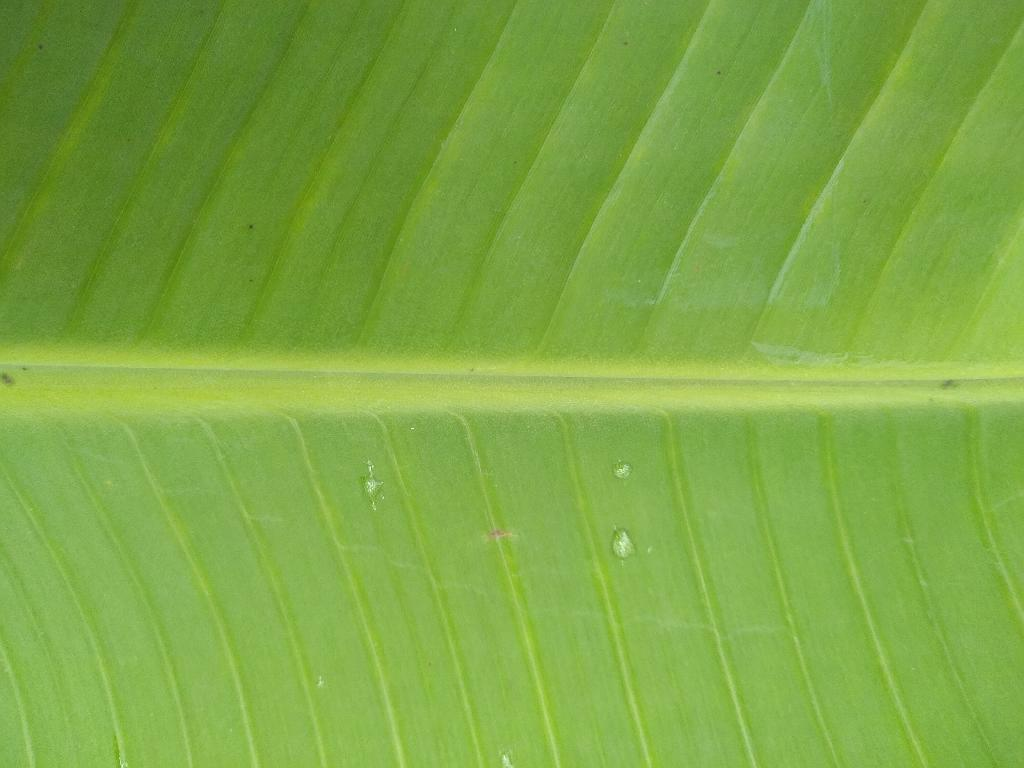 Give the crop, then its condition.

banana, healthy
